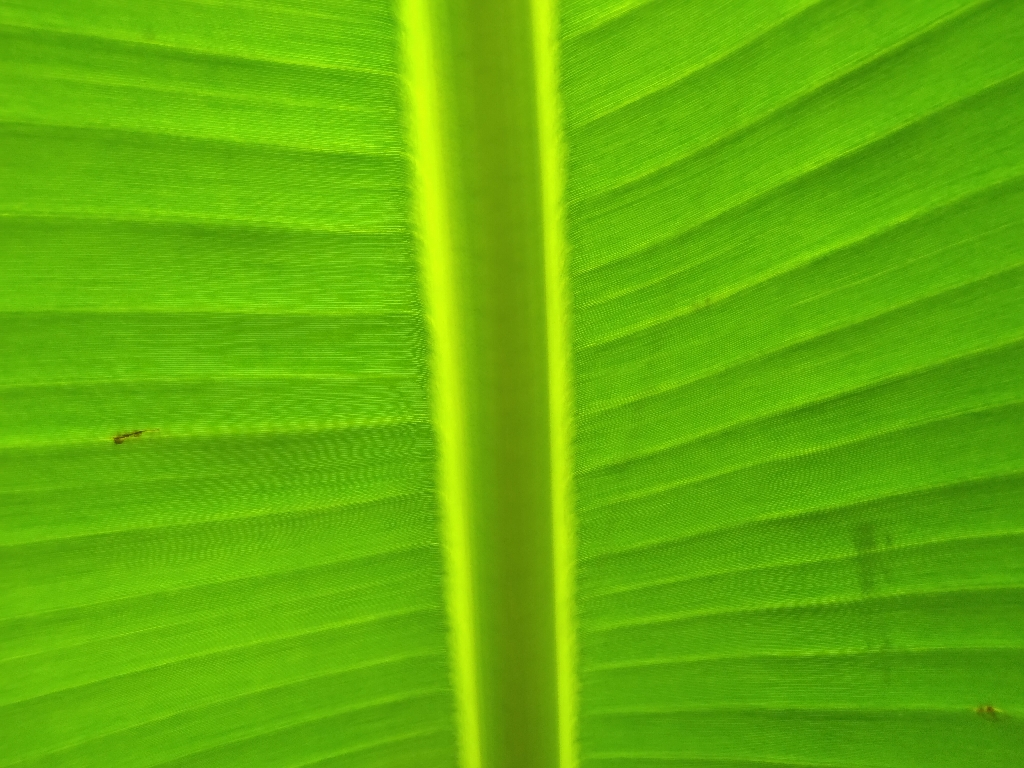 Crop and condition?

banana, healthy
